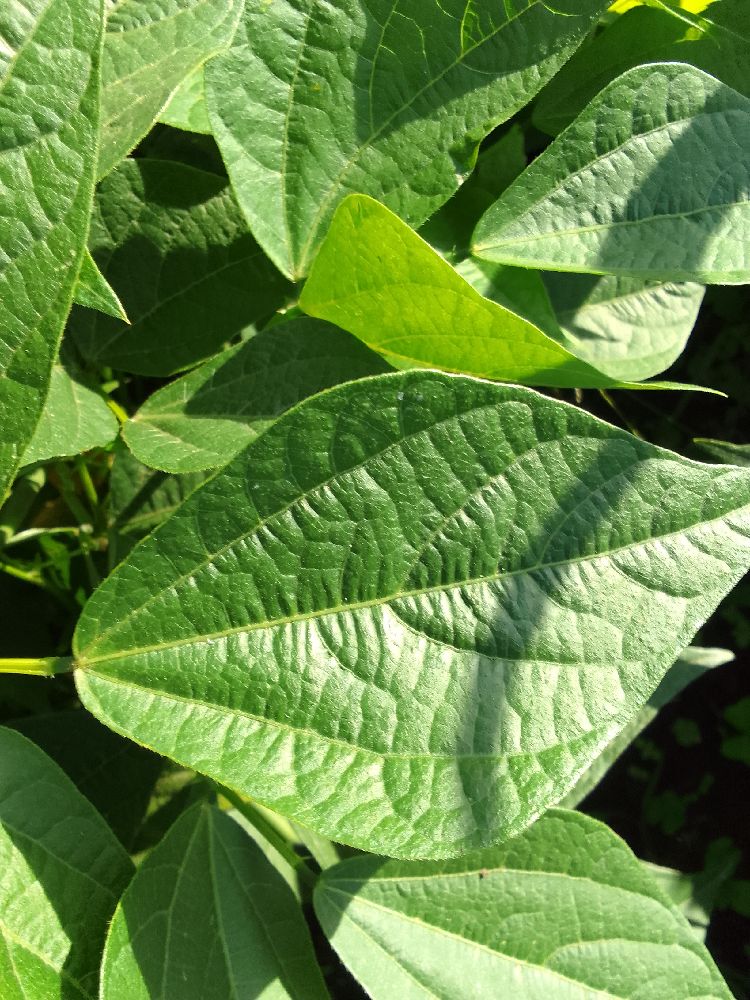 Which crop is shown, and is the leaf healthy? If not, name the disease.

common bean, healthy
